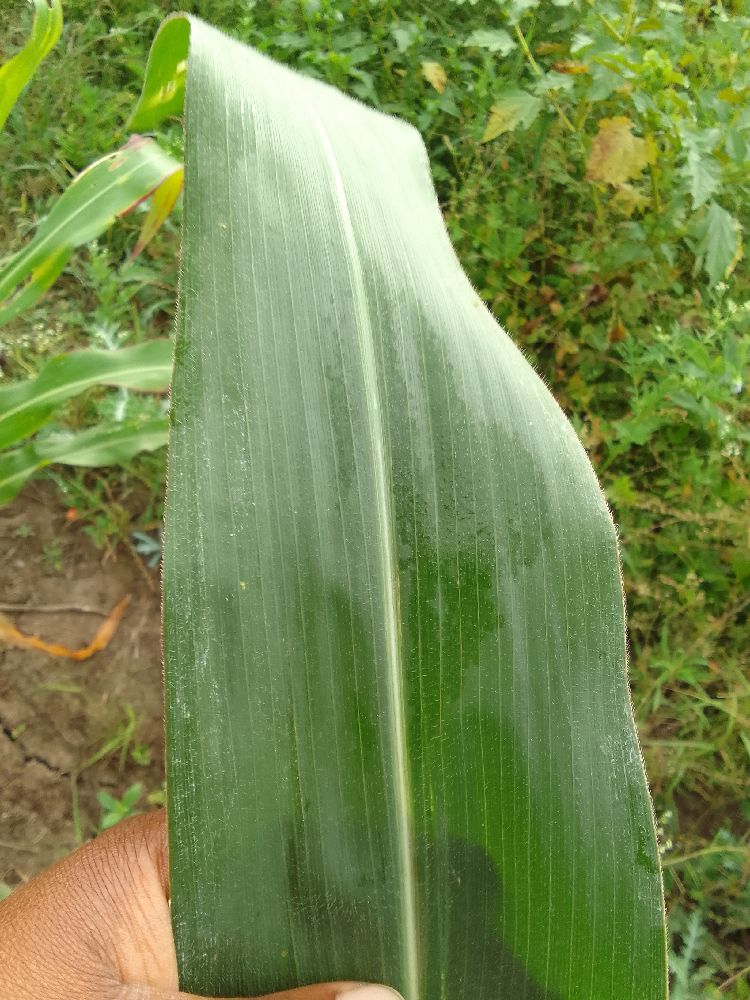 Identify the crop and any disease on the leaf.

maize, healthy
